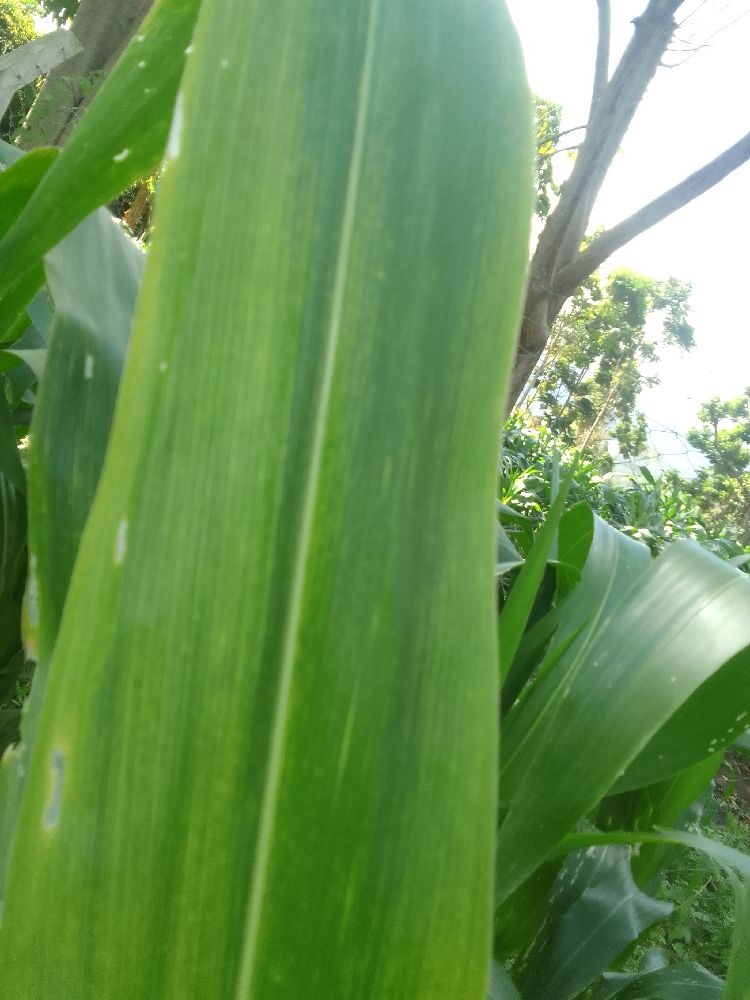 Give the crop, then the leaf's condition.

maize, maize lethal necrosis
